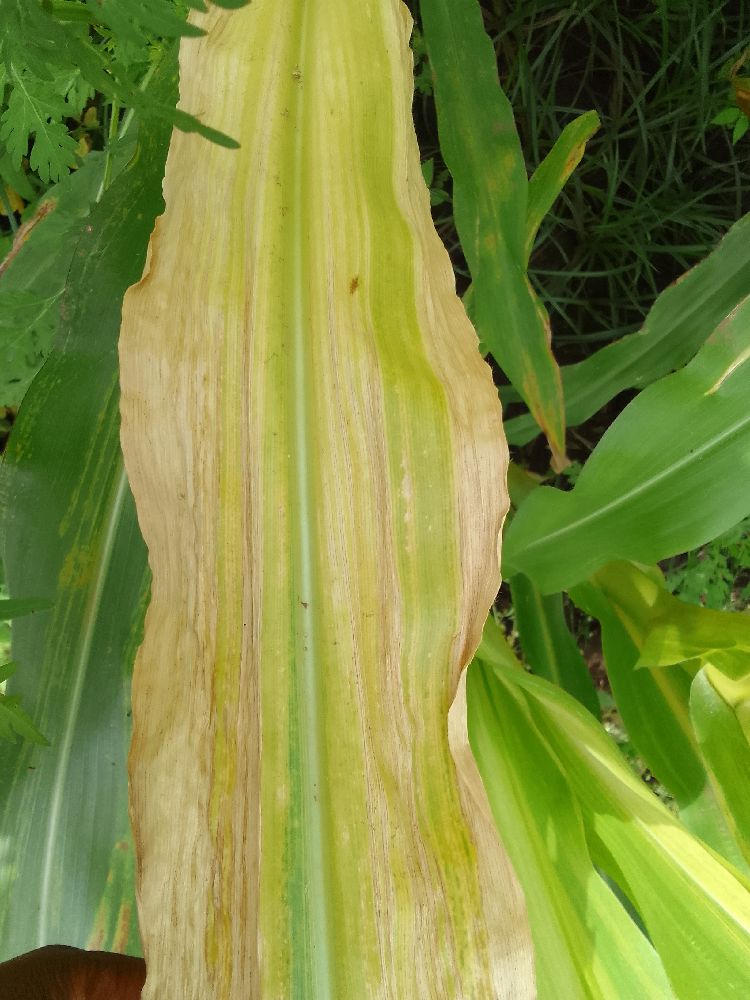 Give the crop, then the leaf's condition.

maize, maize lethal necrosis
